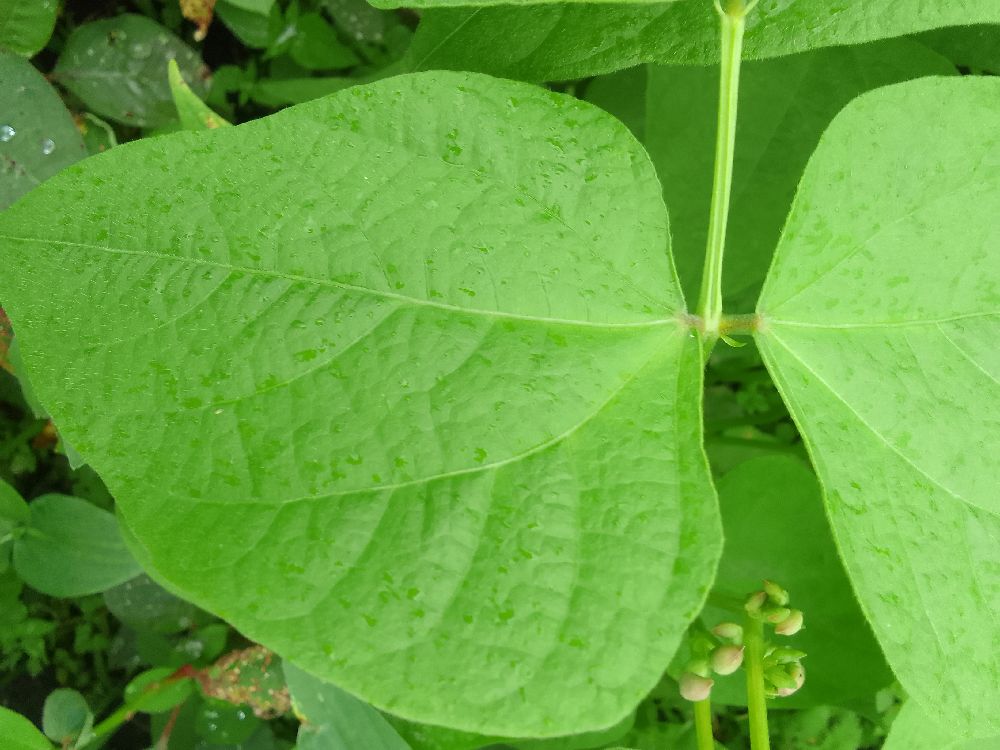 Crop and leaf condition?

common bean, healthy
